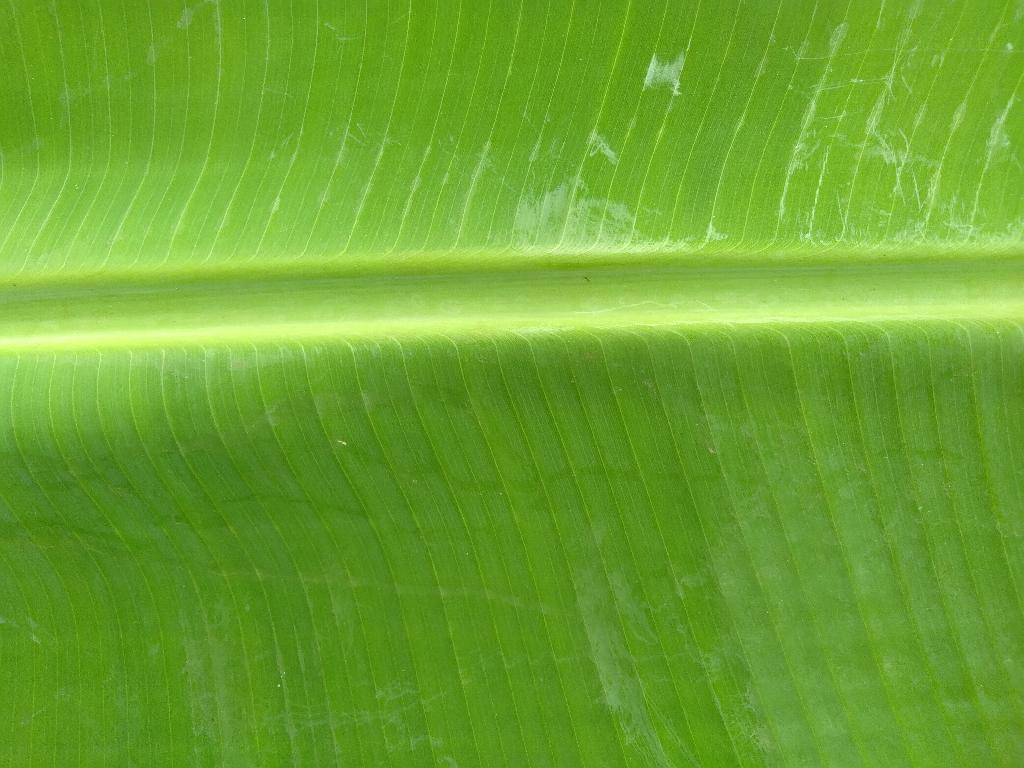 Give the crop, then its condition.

banana, healthy
